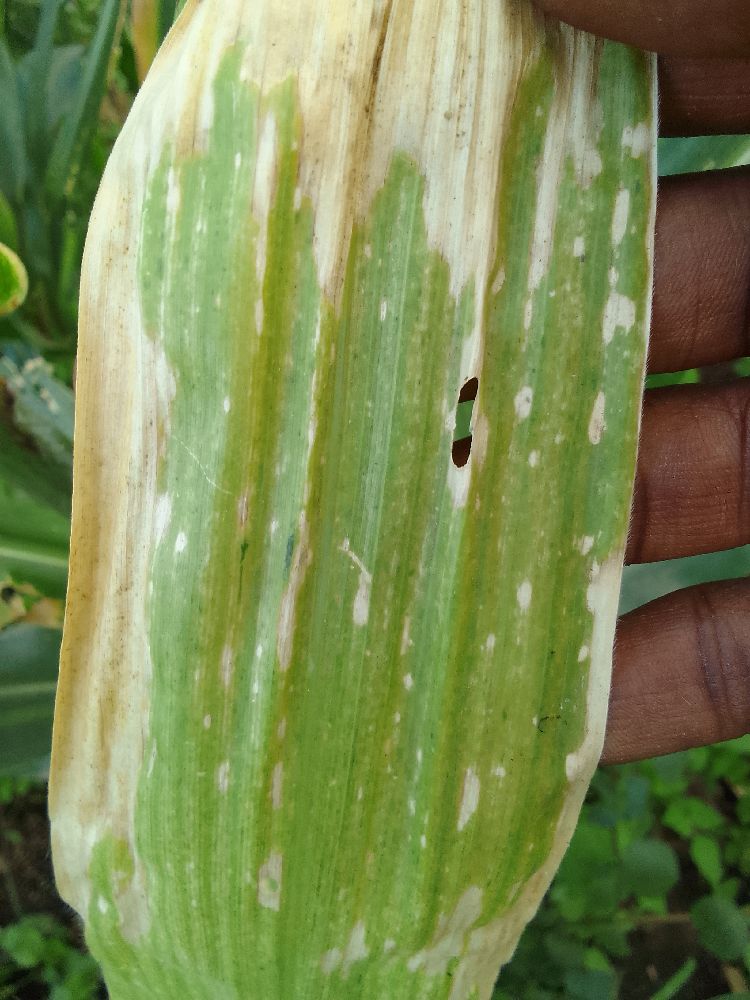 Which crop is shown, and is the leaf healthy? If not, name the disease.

maize, maize lethal necrosis
